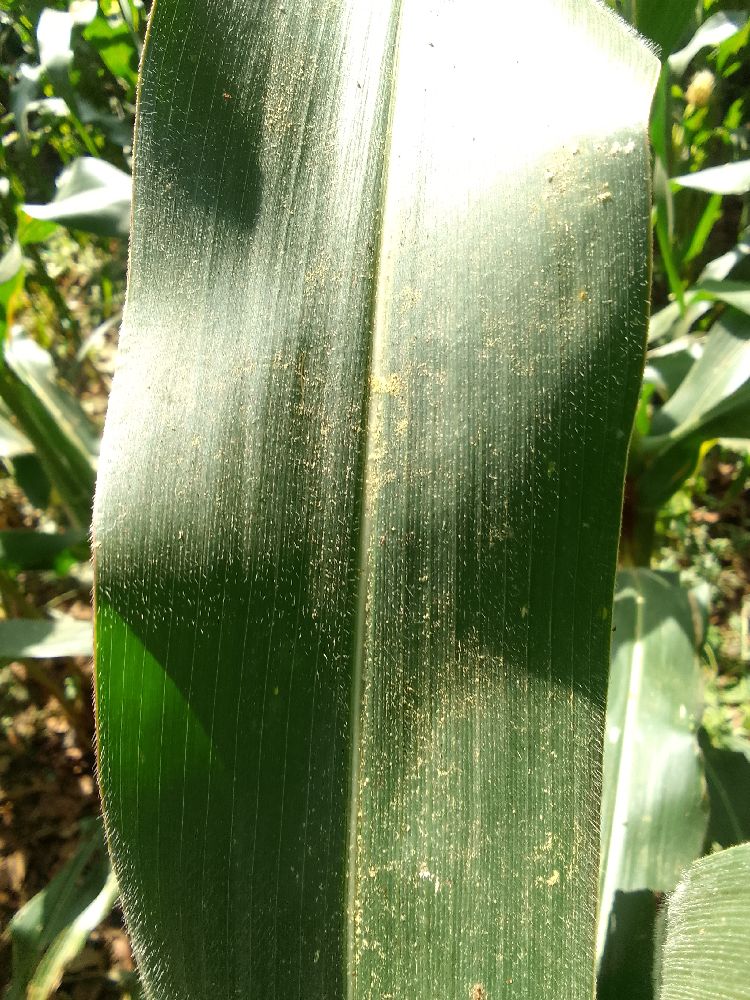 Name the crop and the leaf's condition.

maize, healthy
